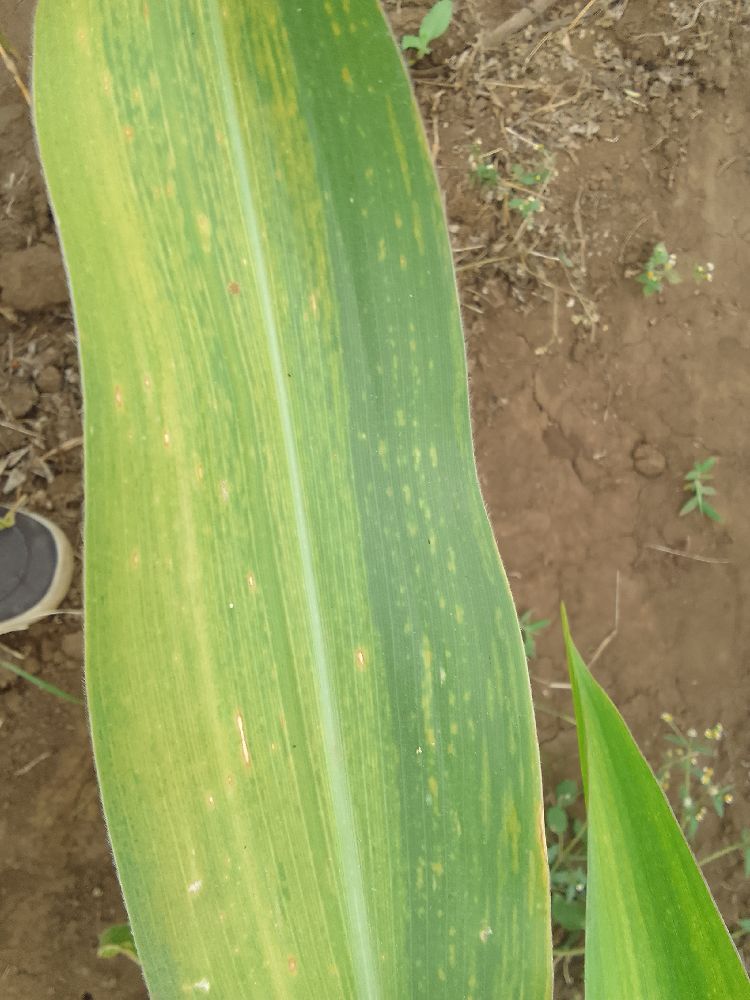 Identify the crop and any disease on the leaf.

maize, maize lethal necrosis
